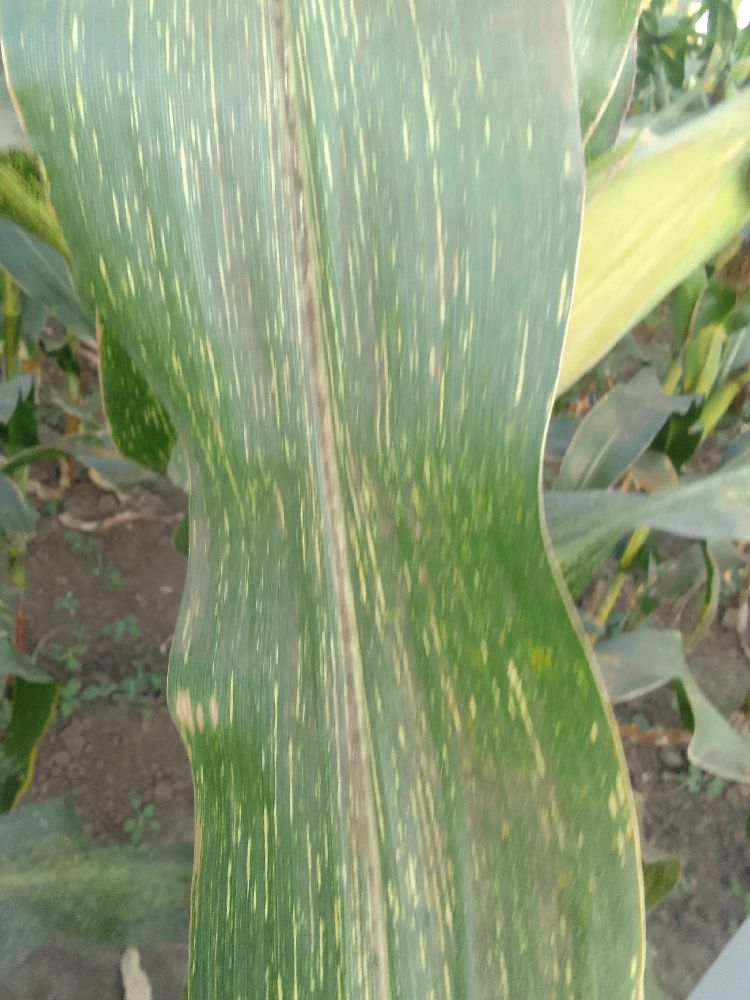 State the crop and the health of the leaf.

maize, maize streak virus
